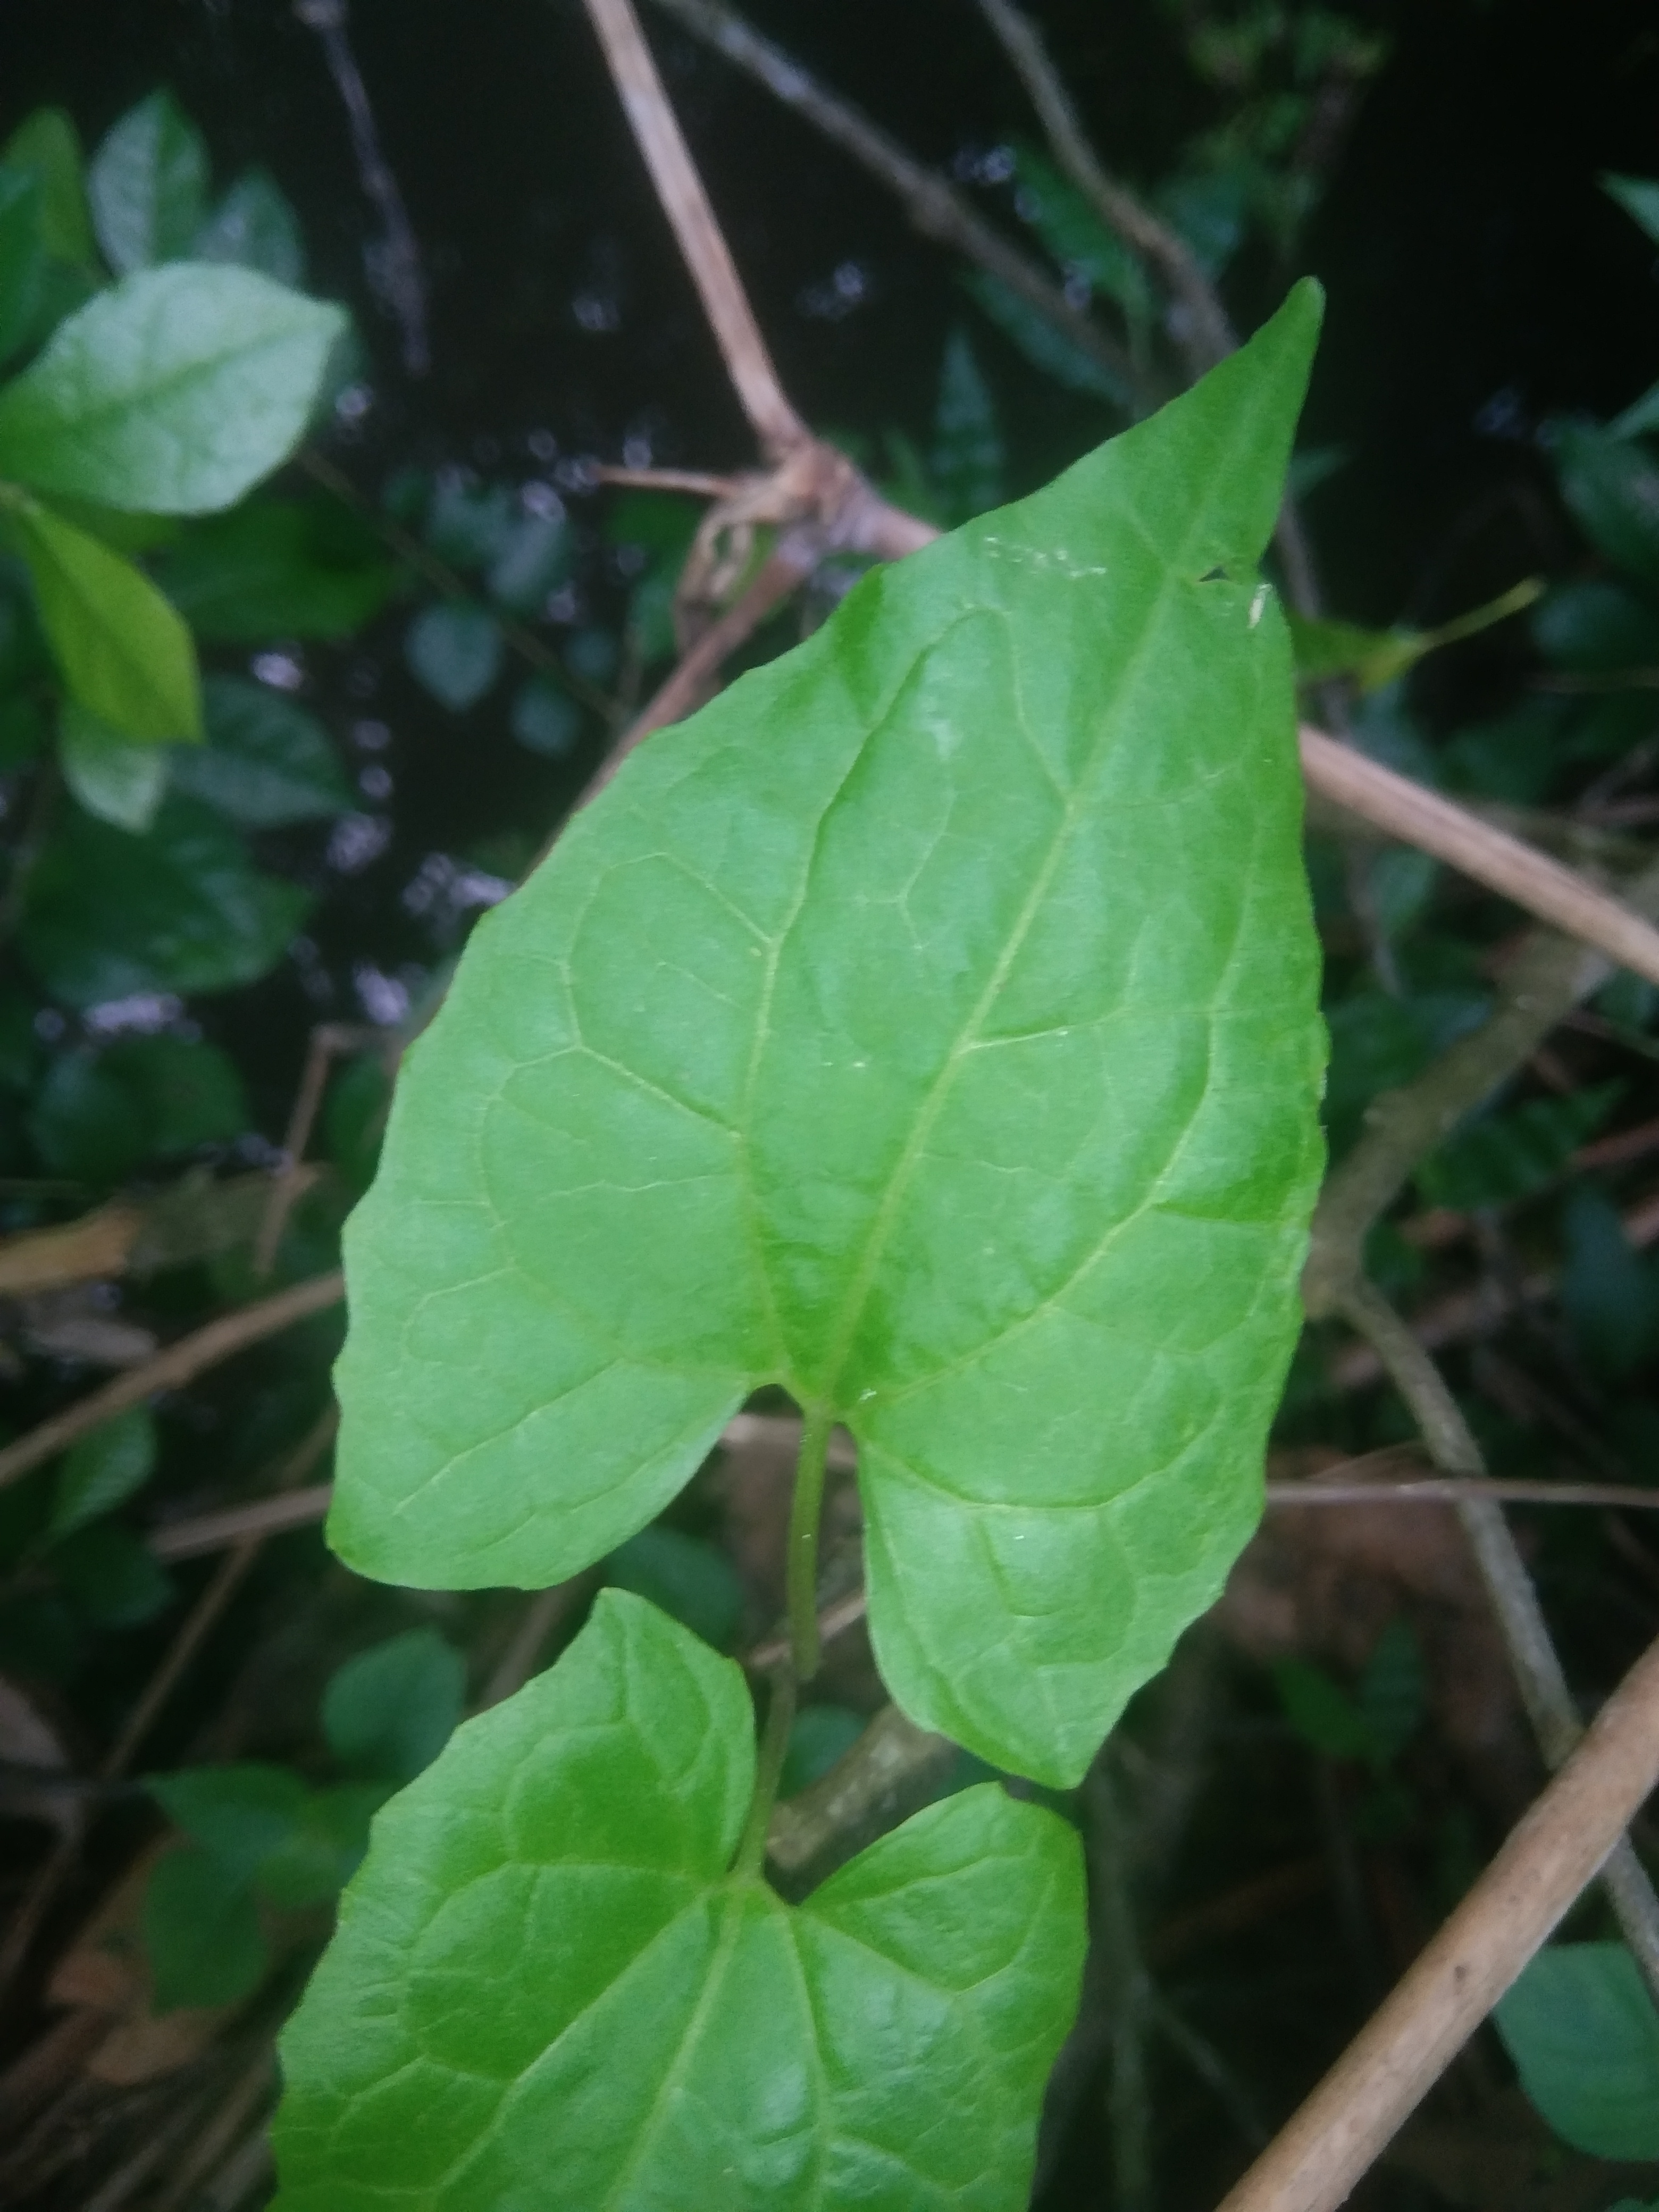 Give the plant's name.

bitter vine
